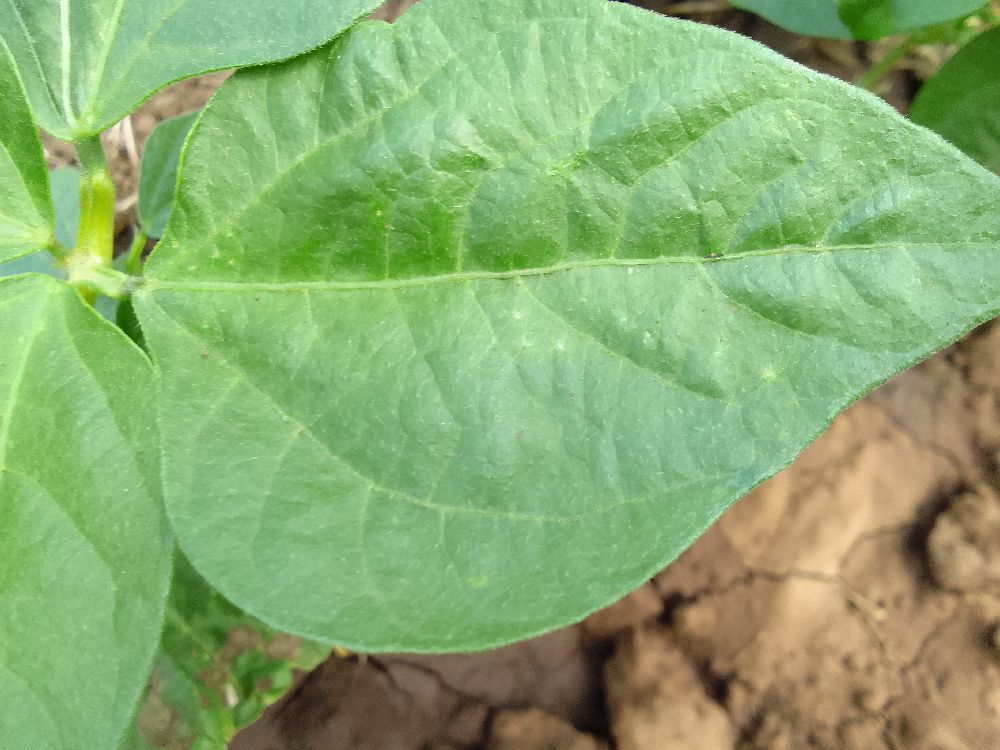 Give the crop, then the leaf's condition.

common bean, healthy
